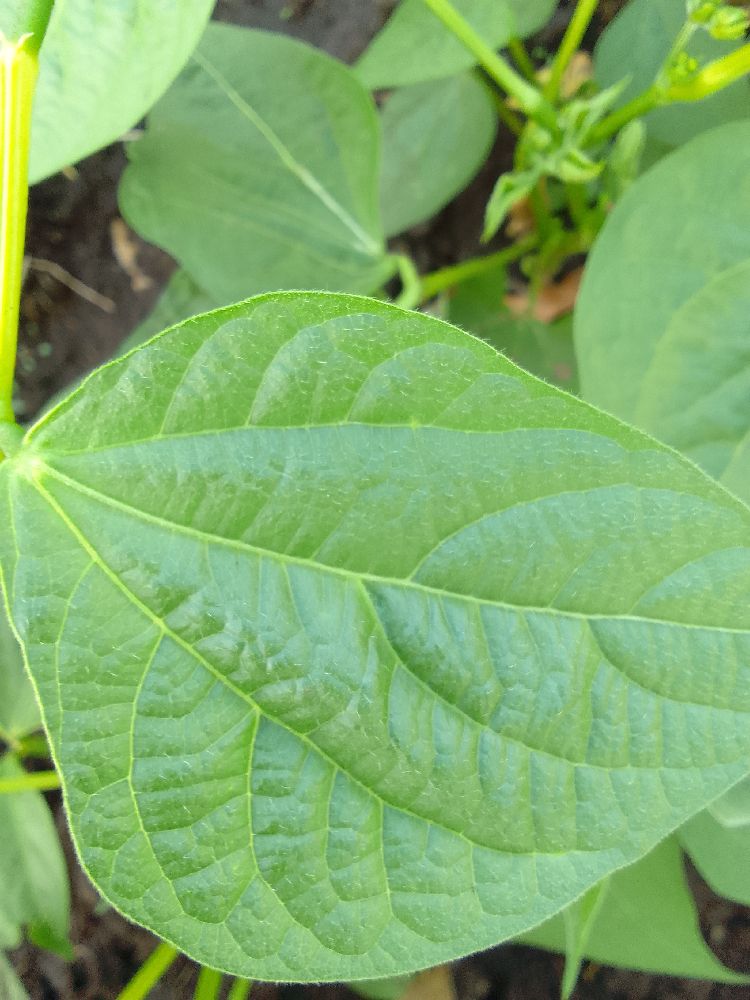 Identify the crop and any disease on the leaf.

common bean, healthy
